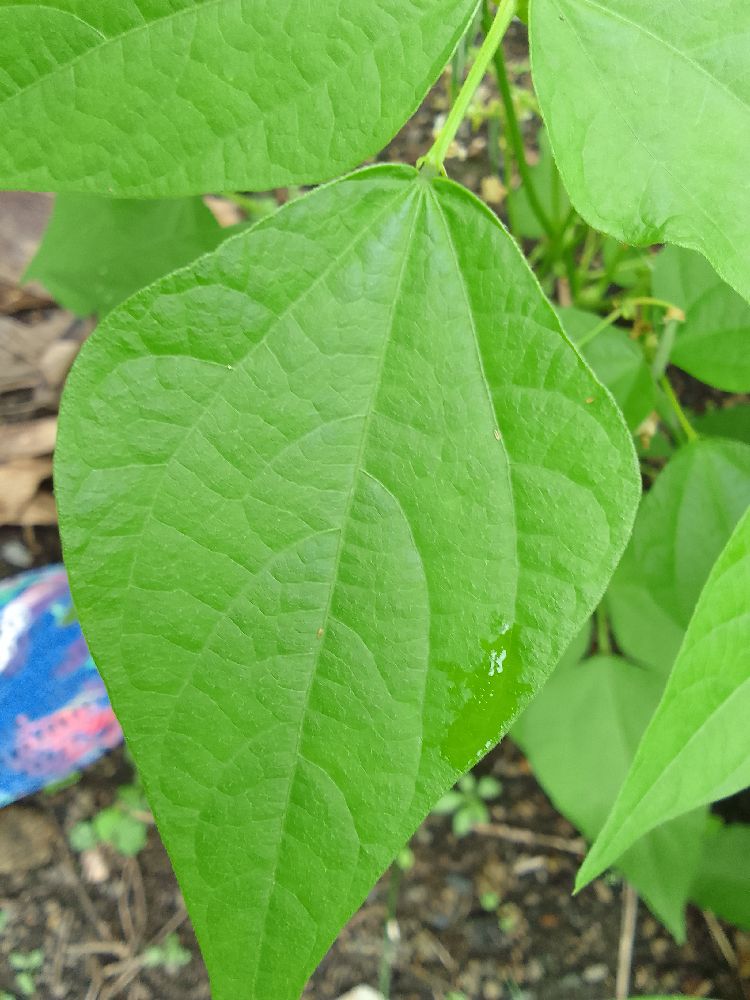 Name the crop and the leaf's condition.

common bean, healthy
